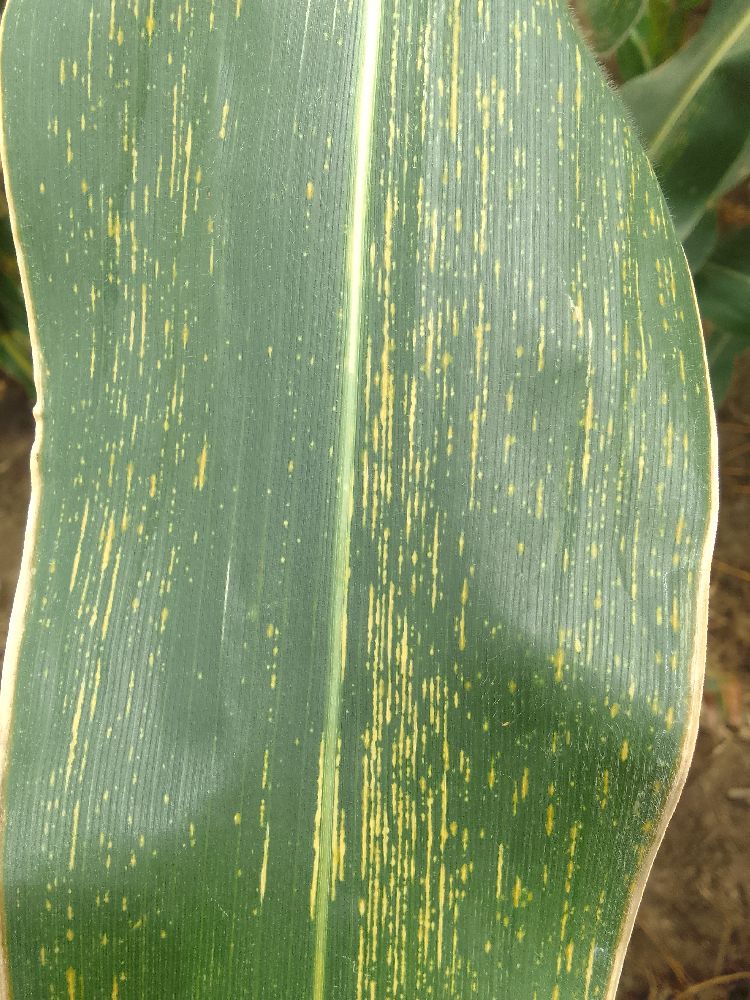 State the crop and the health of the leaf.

maize, maize streak virus
